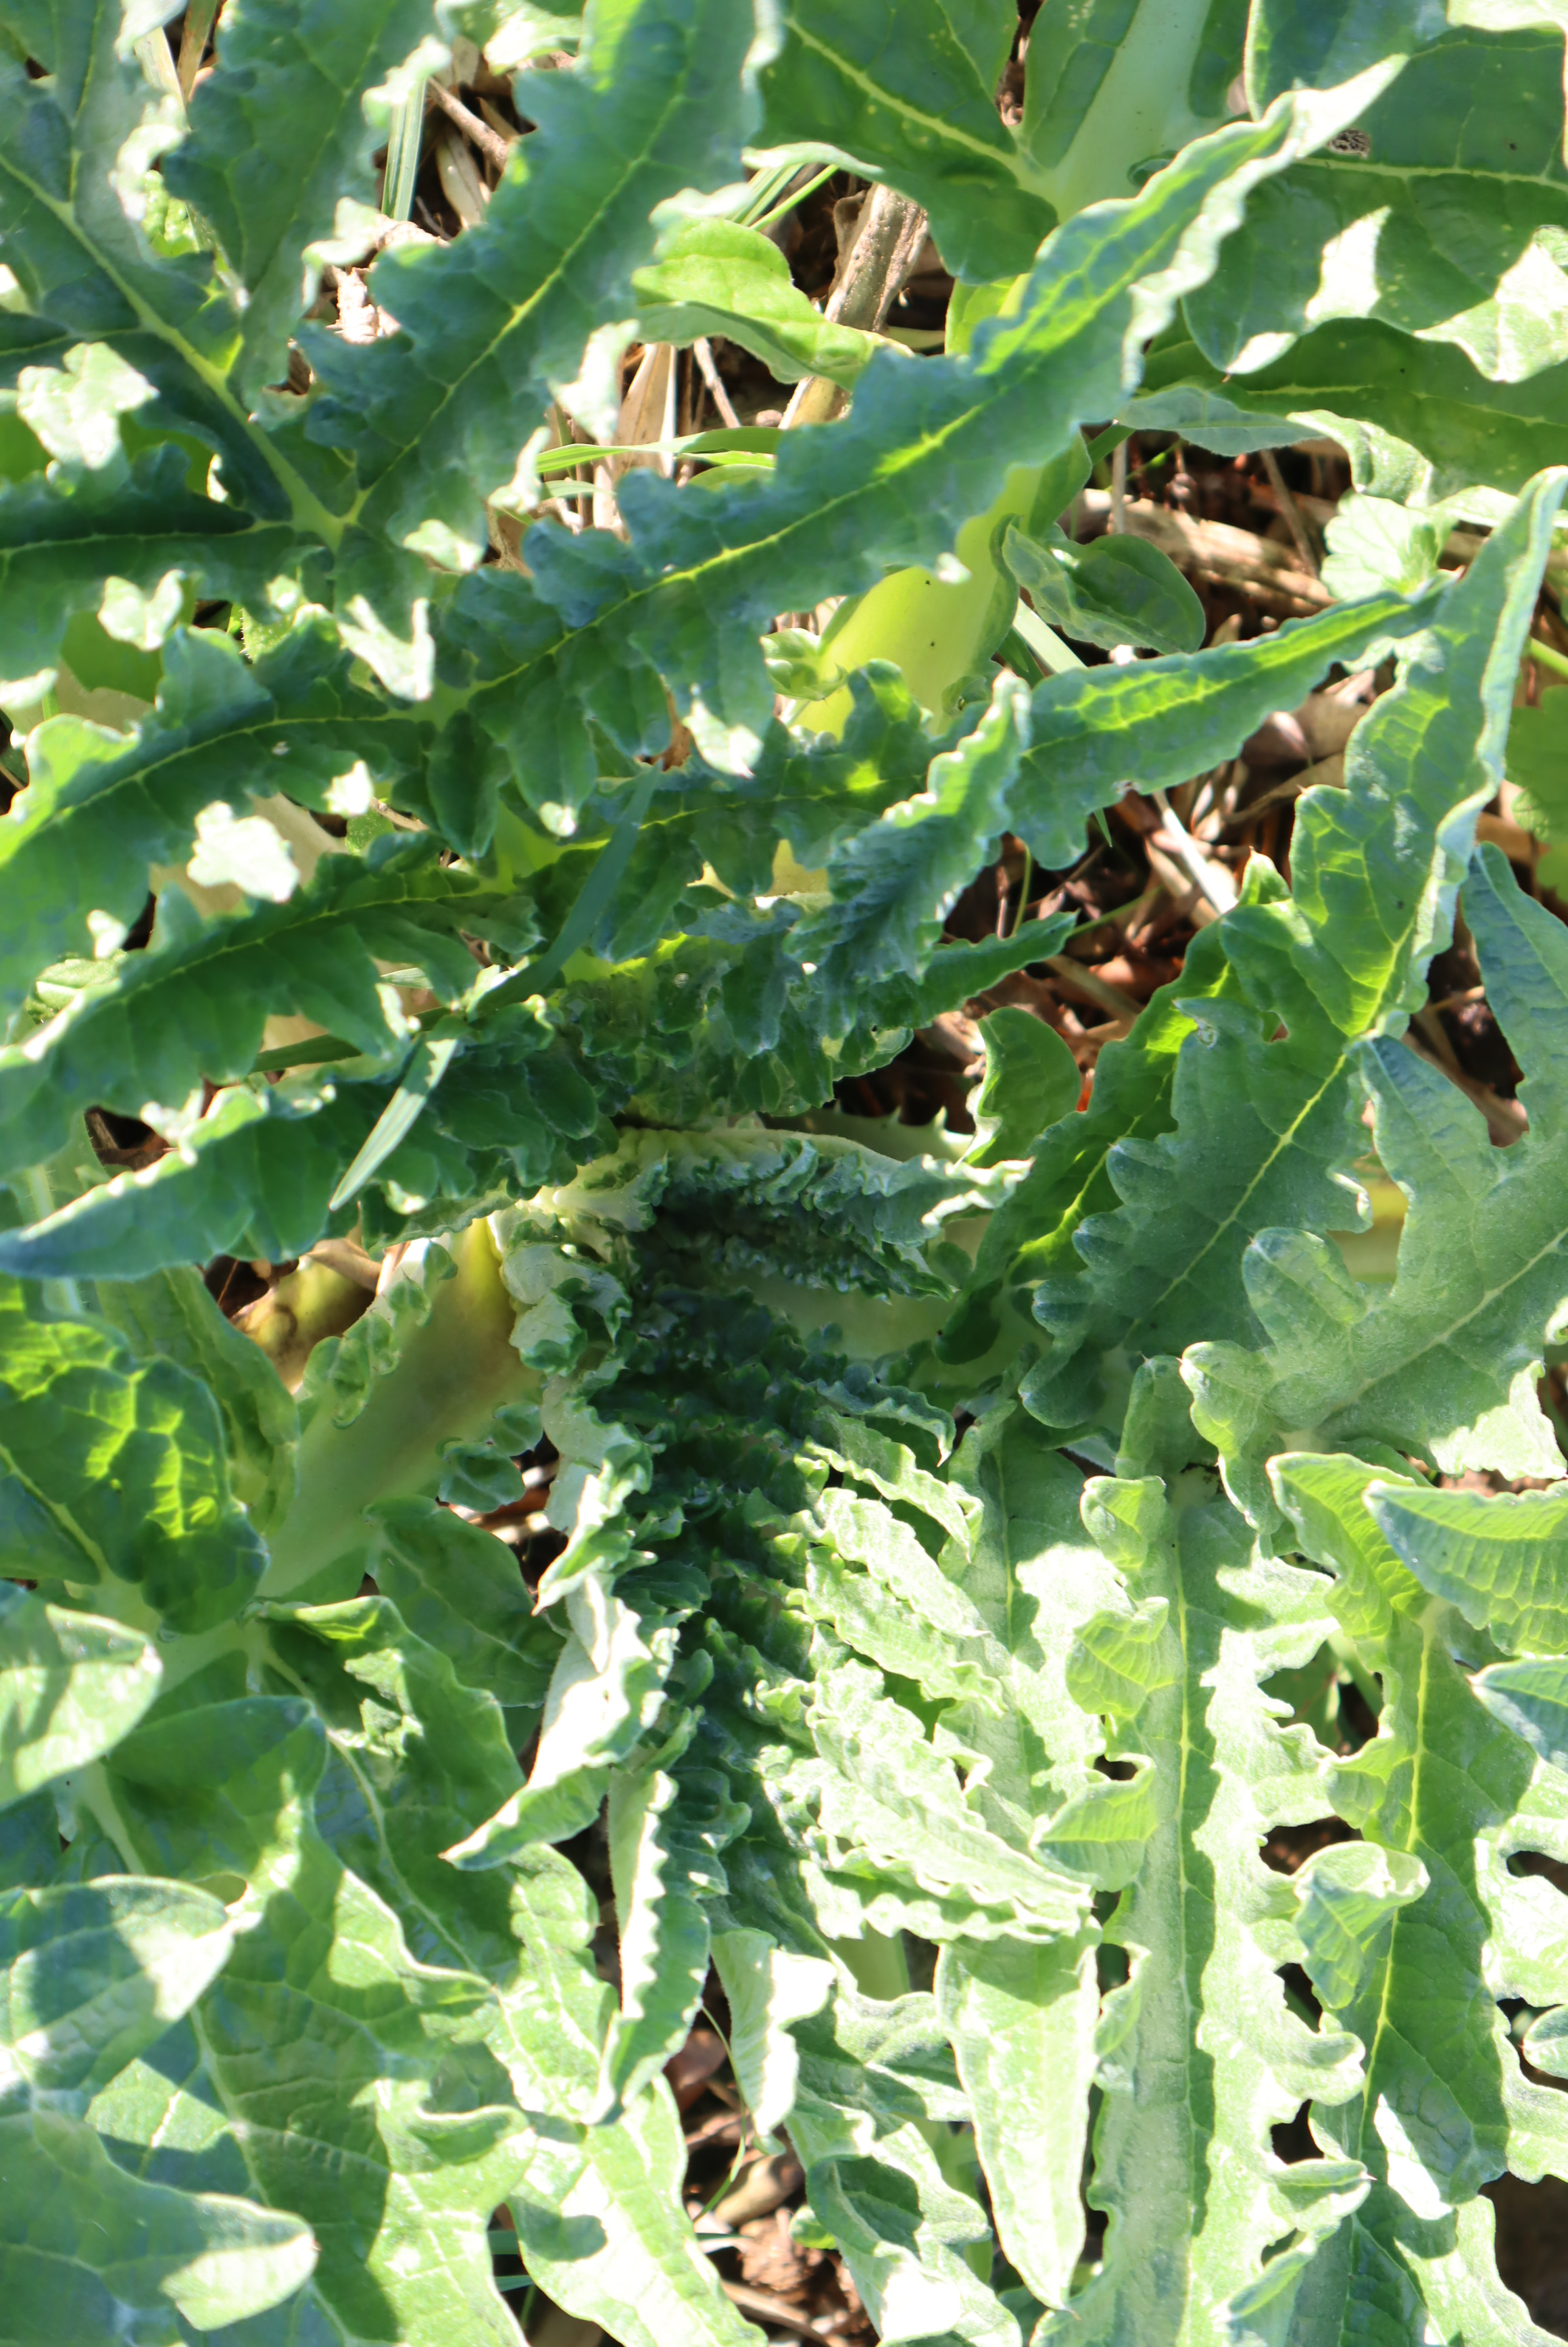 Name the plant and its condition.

artichoke, healthy
